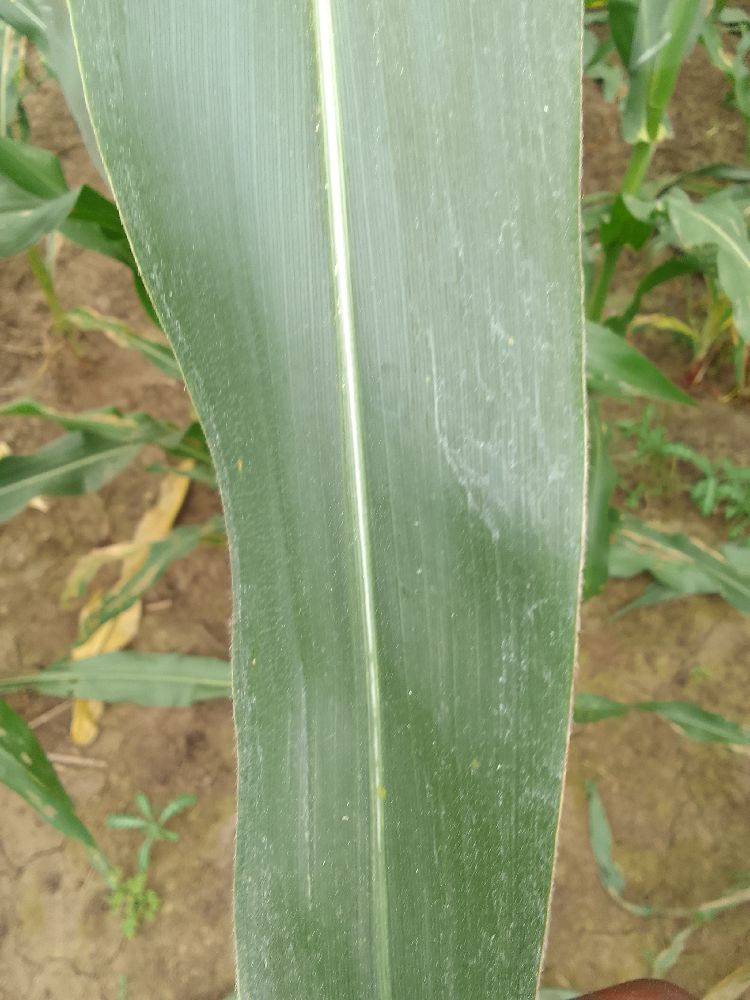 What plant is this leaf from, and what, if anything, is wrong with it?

maize, healthy
